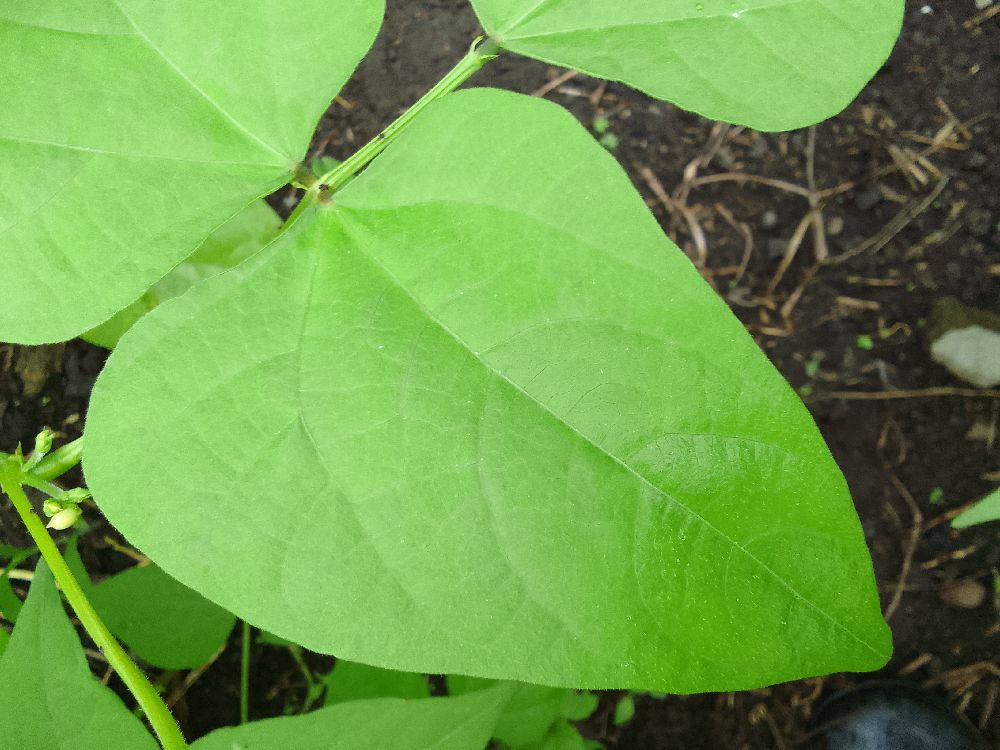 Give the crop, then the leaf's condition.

common bean, healthy
